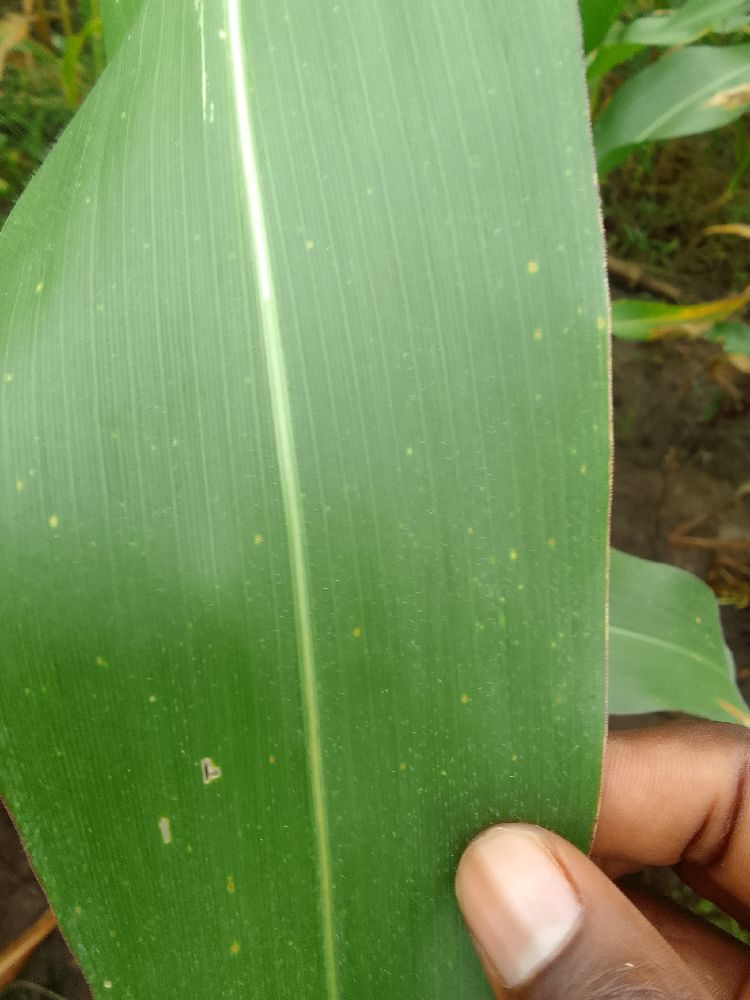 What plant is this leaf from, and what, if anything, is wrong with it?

maize, healthy
